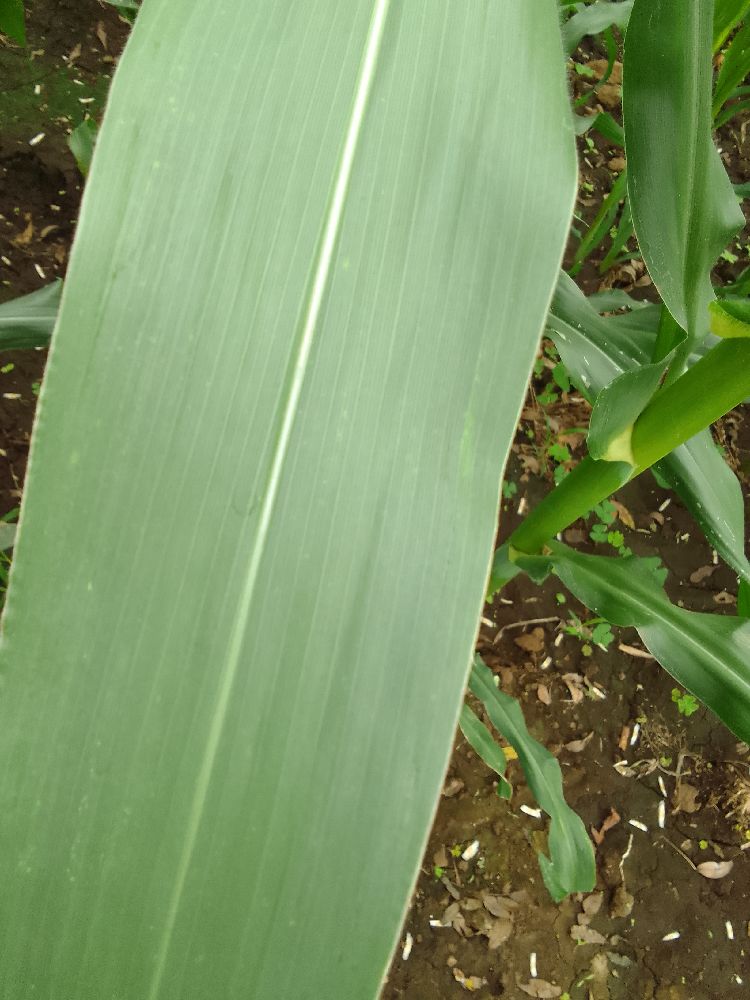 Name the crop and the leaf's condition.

maize, healthy
